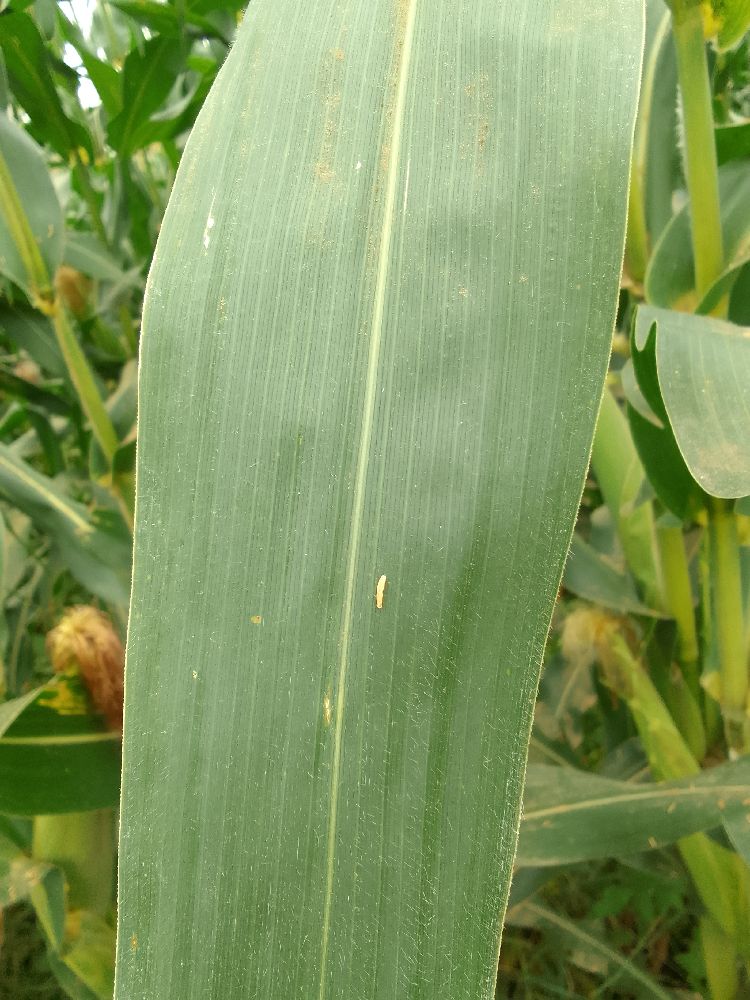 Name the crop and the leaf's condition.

maize, healthy
